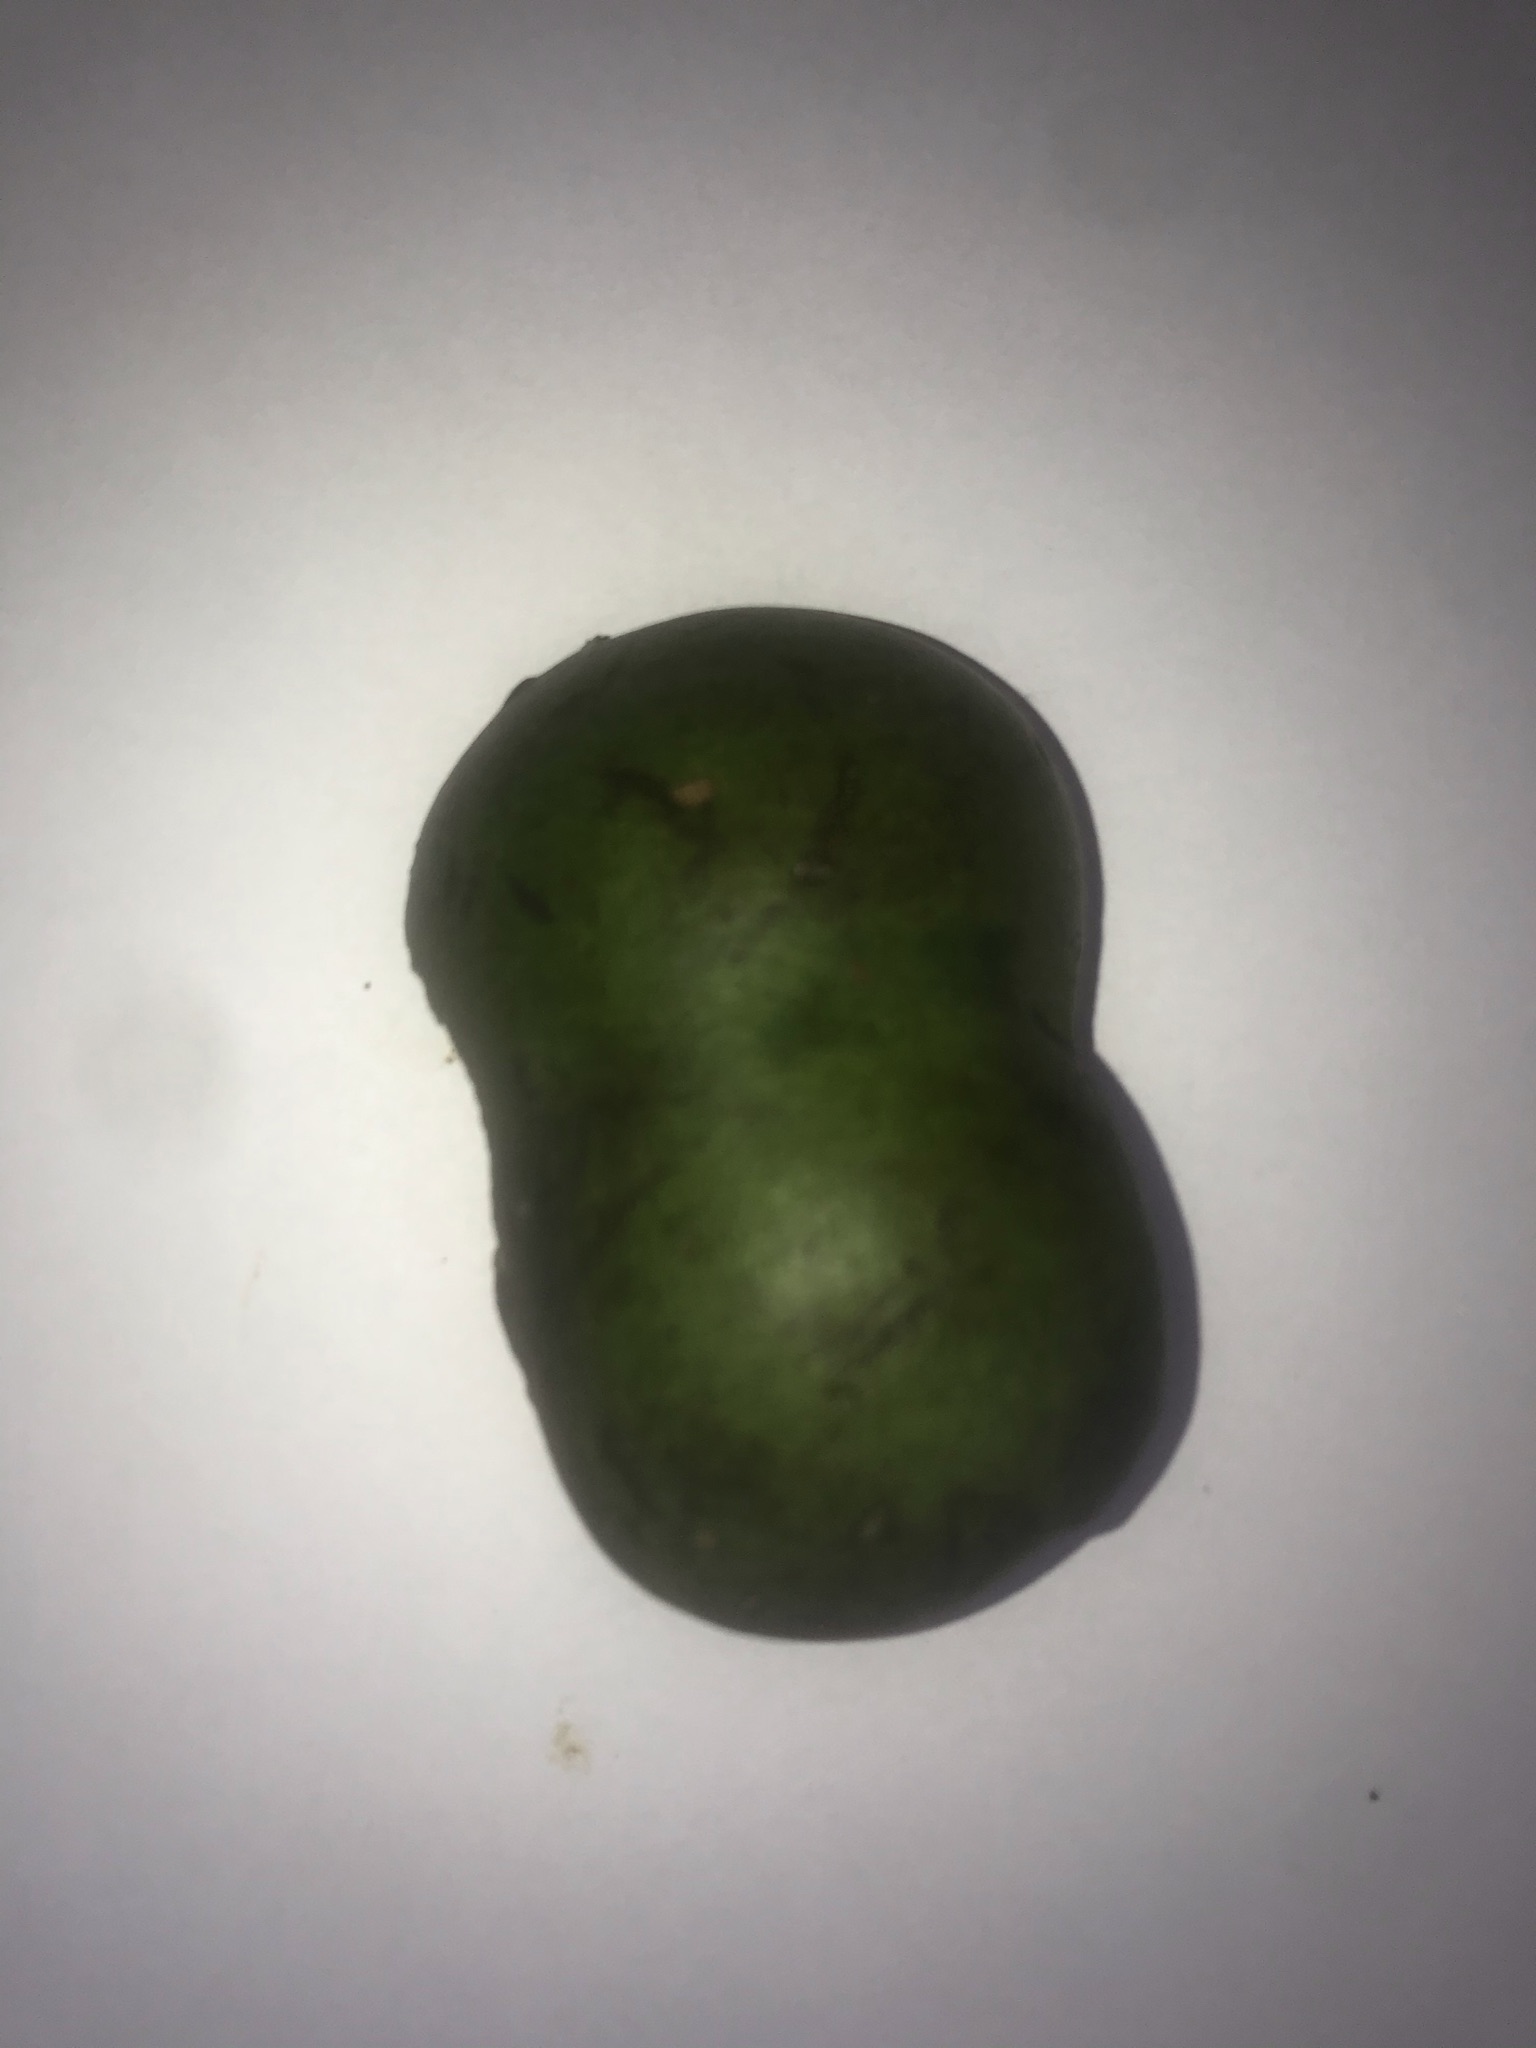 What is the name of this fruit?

pequi
